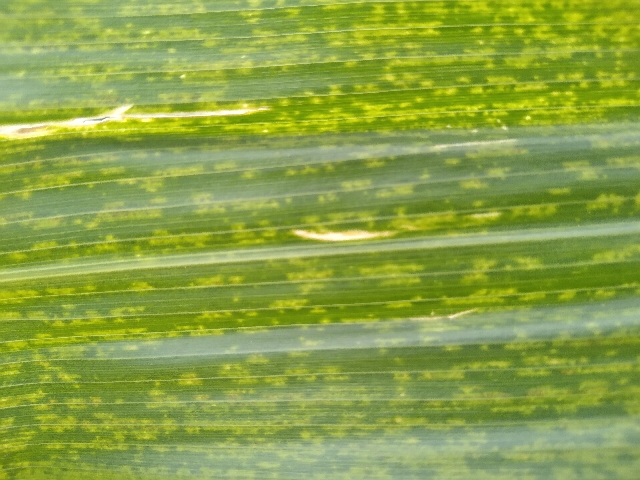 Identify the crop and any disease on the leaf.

maize, maize lethal necrosis
